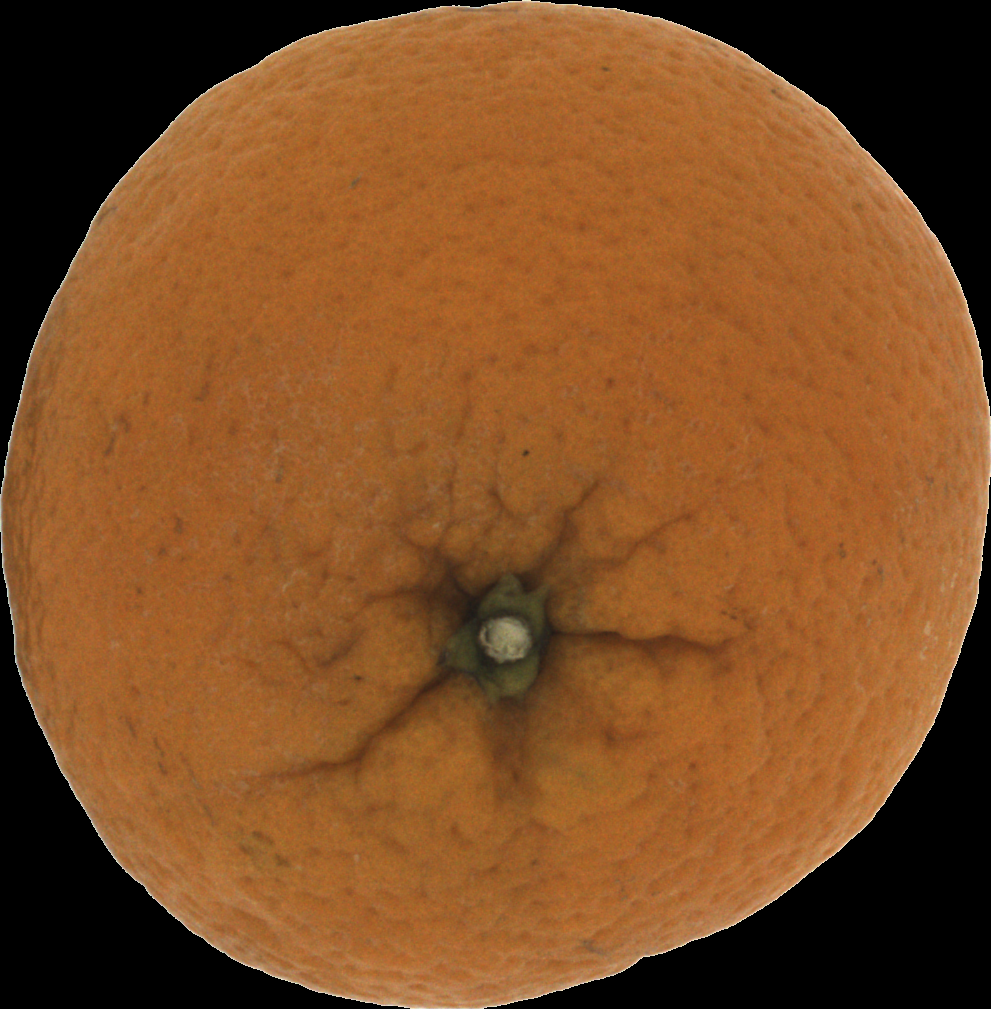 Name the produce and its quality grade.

orange, bad
